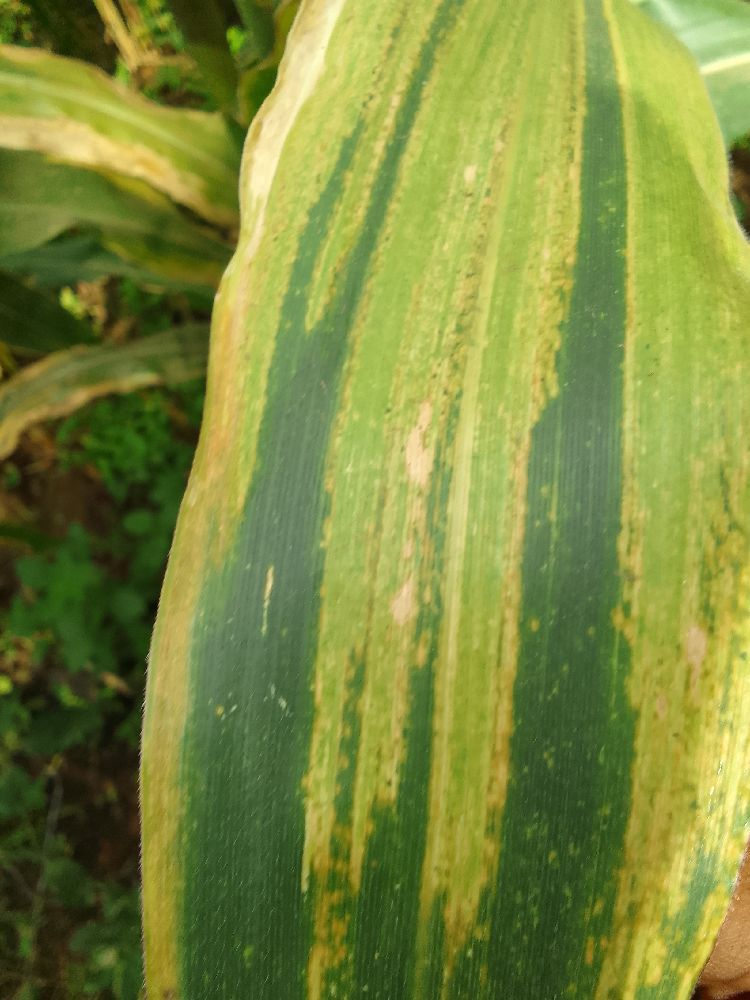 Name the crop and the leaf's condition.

maize, maize lethal necrosis
